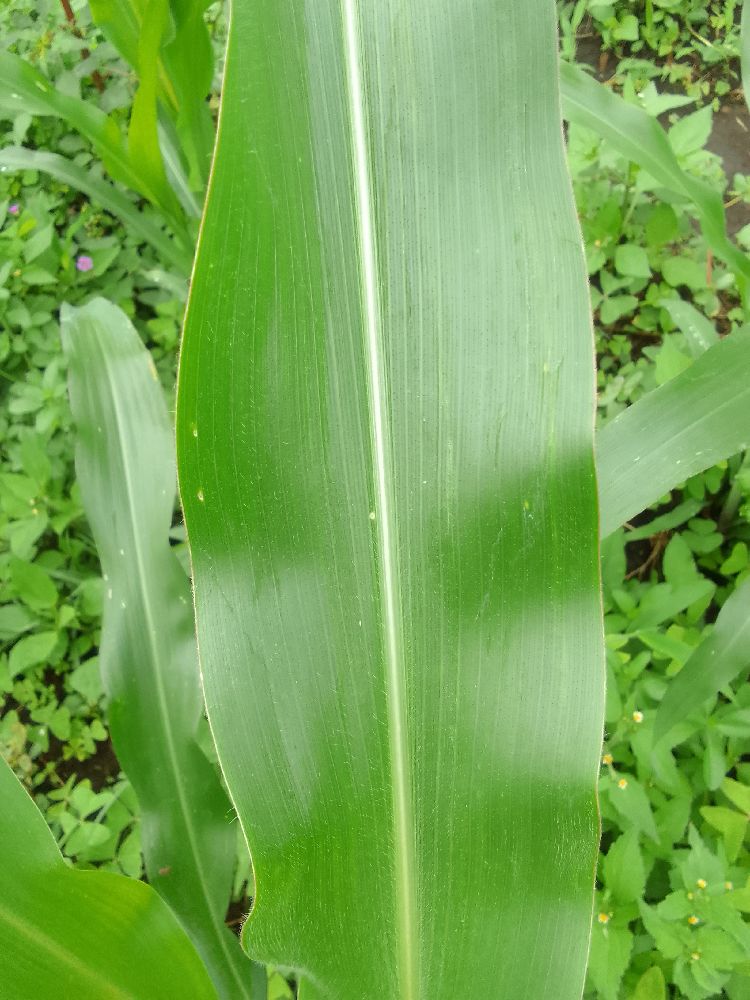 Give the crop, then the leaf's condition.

maize, healthy
